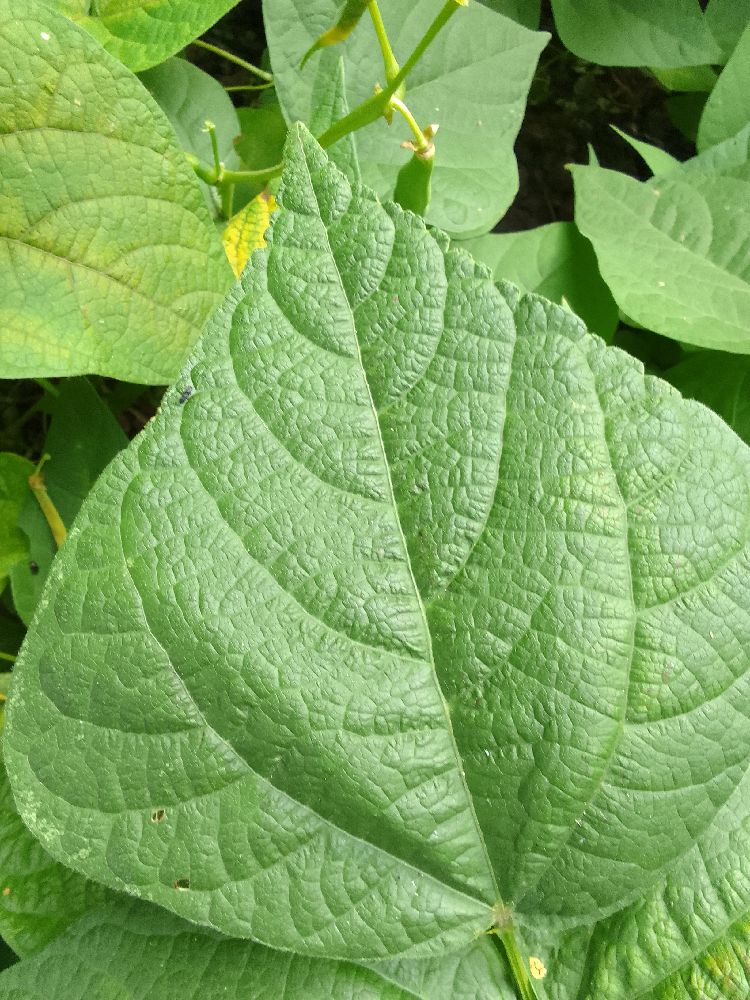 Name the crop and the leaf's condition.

common bean, healthy
